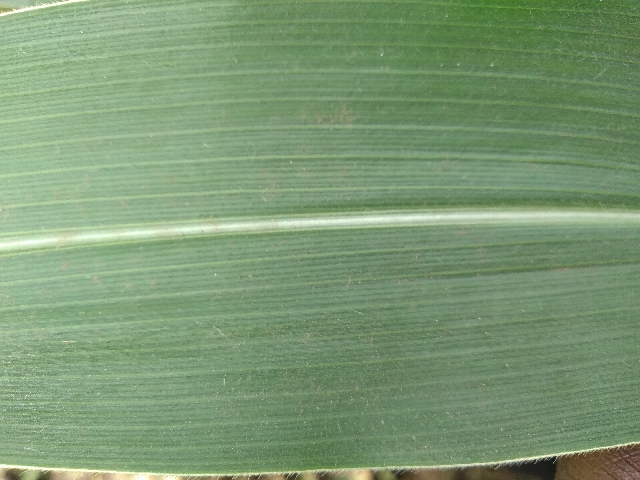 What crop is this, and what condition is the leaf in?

maize, healthy
